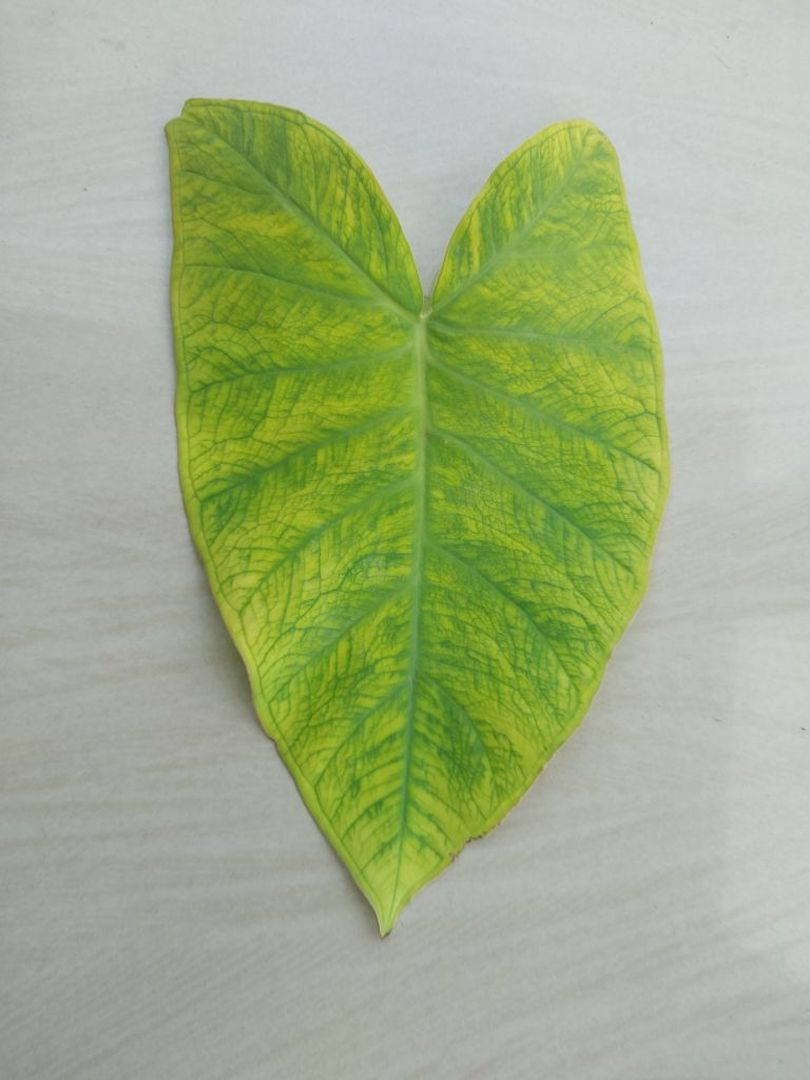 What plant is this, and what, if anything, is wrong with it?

taro, mosaic
